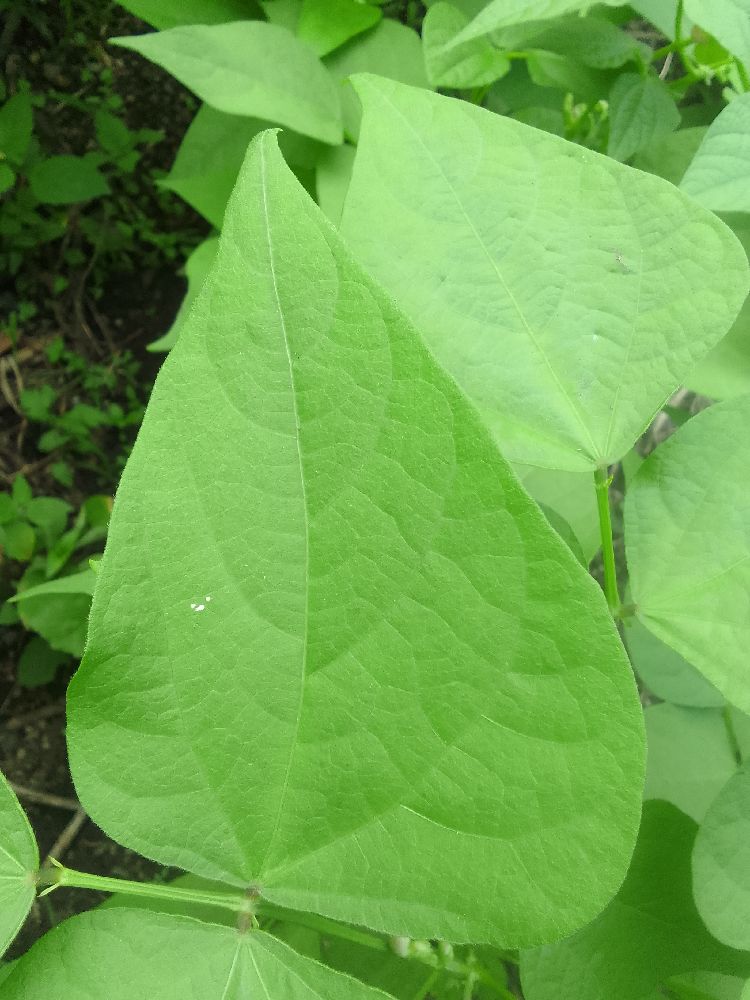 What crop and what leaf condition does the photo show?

common bean, healthy
